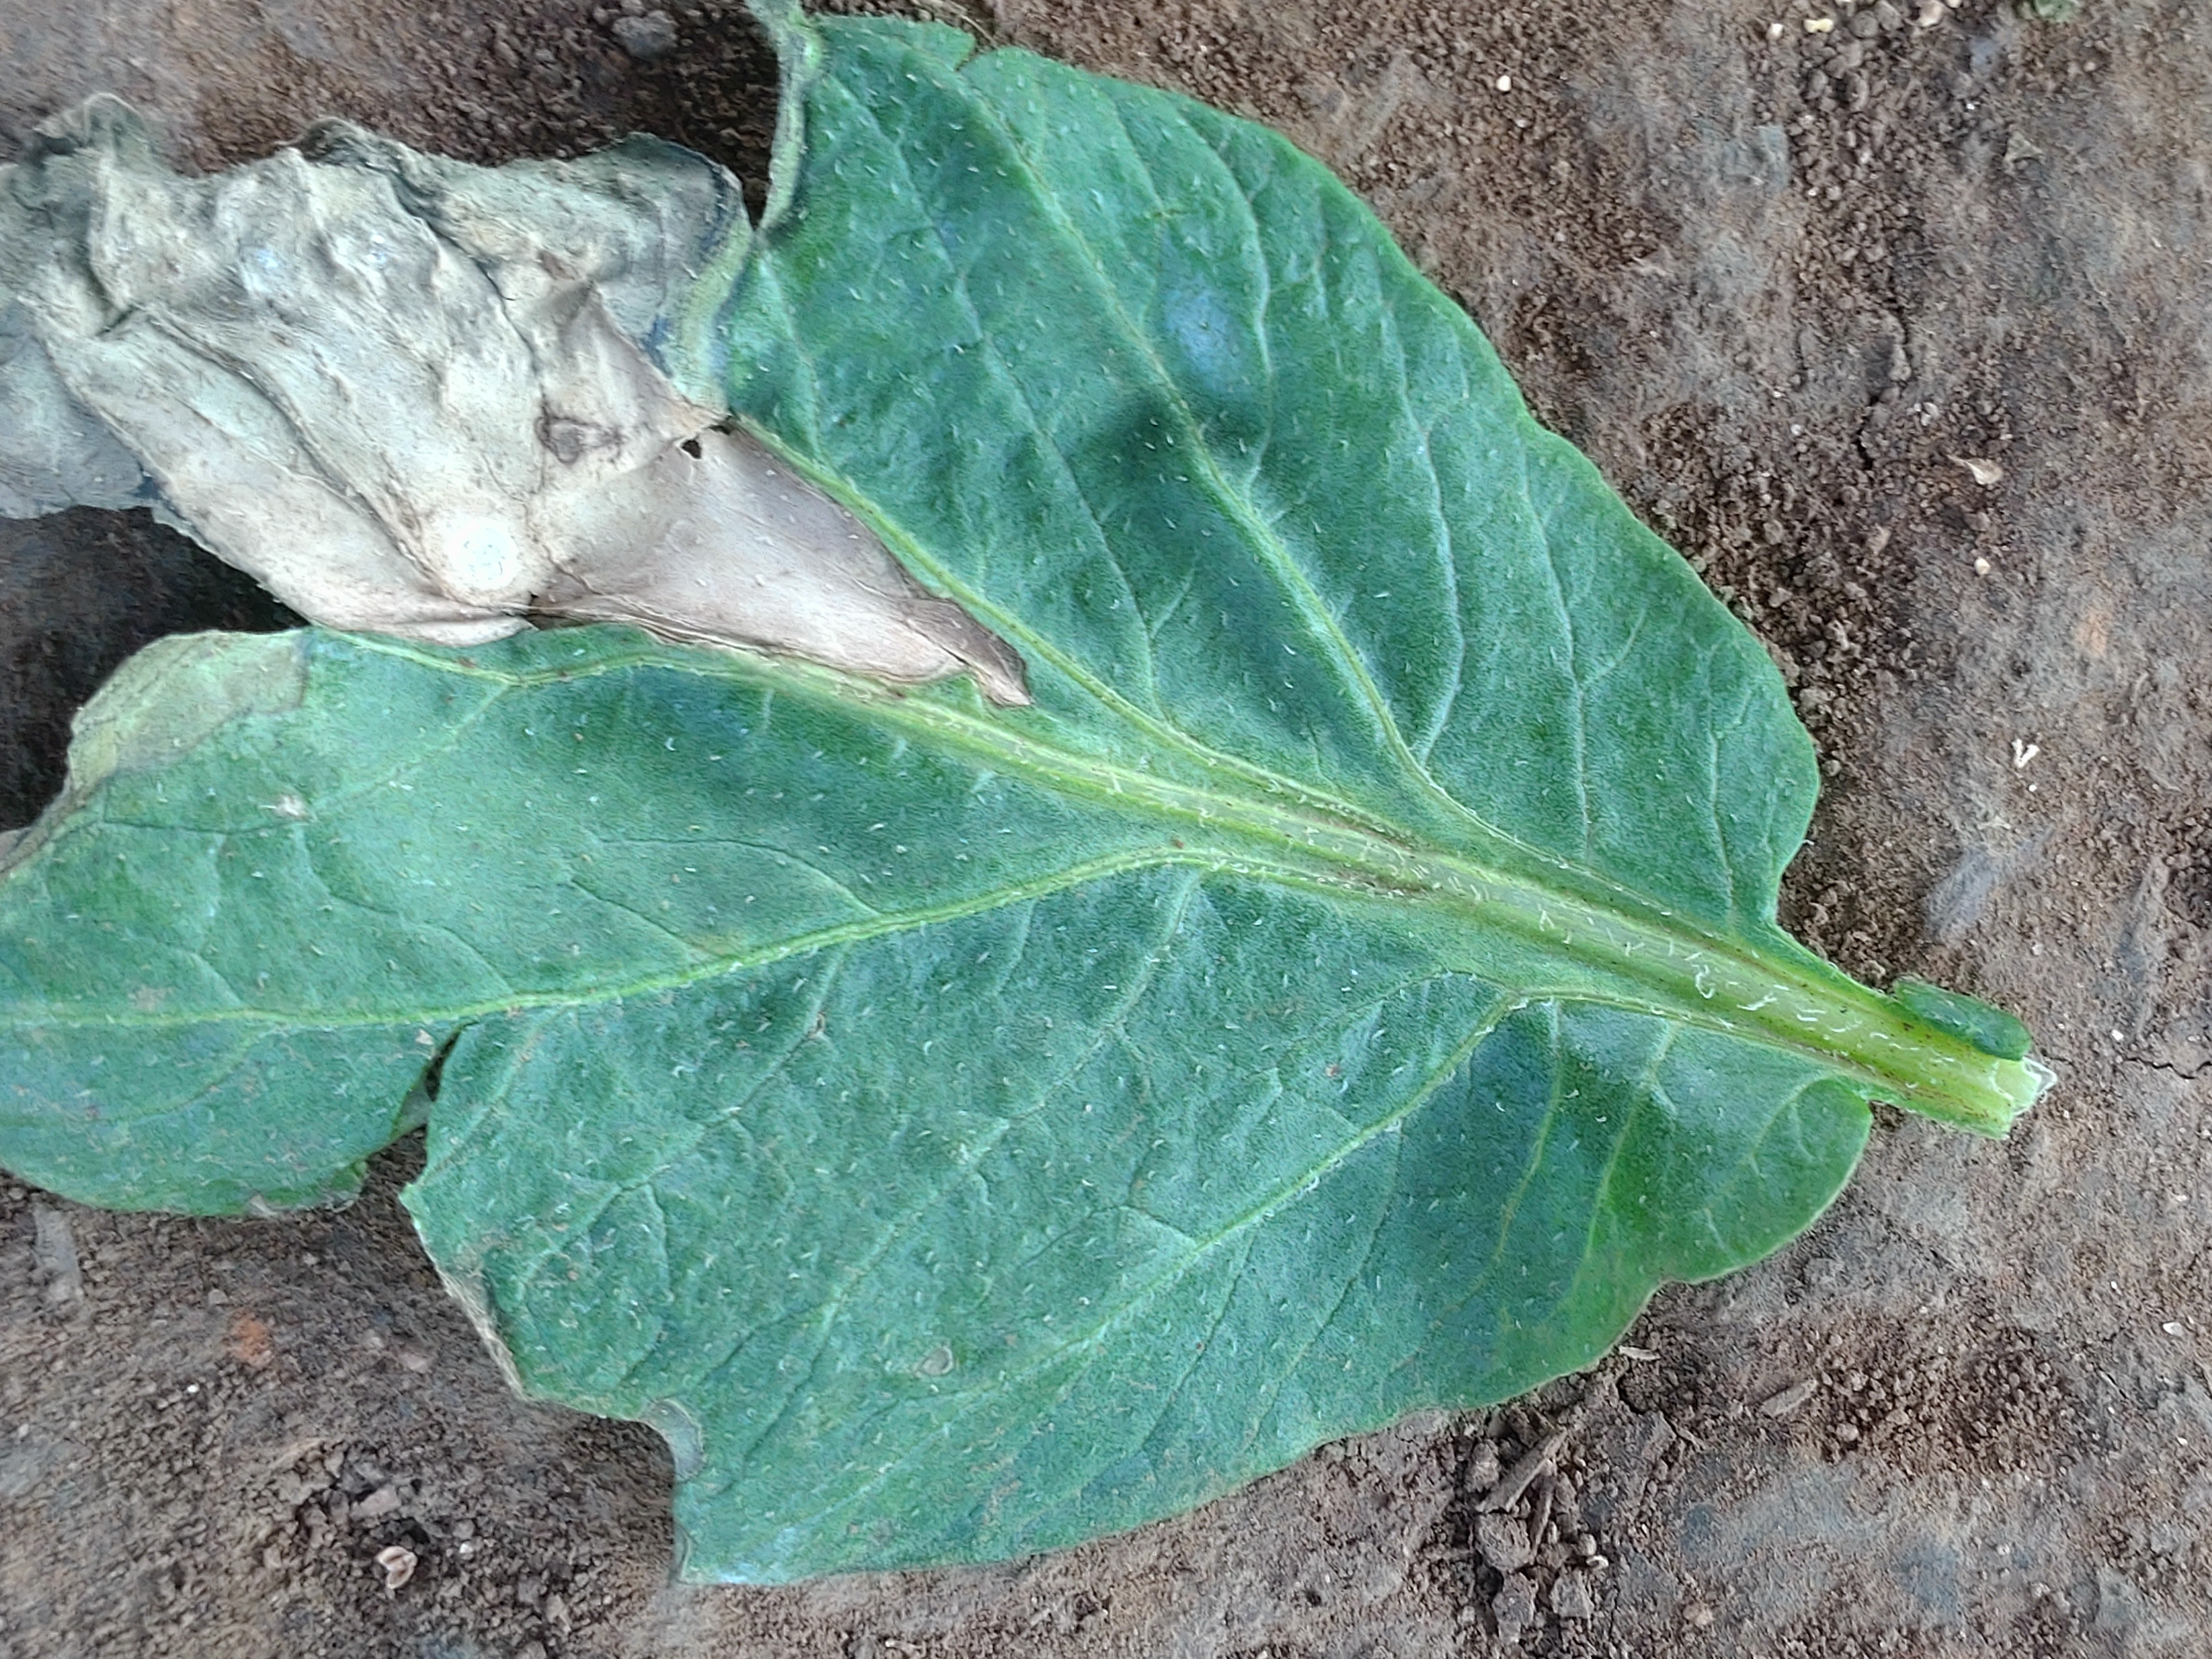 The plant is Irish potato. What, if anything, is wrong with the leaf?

early blight
